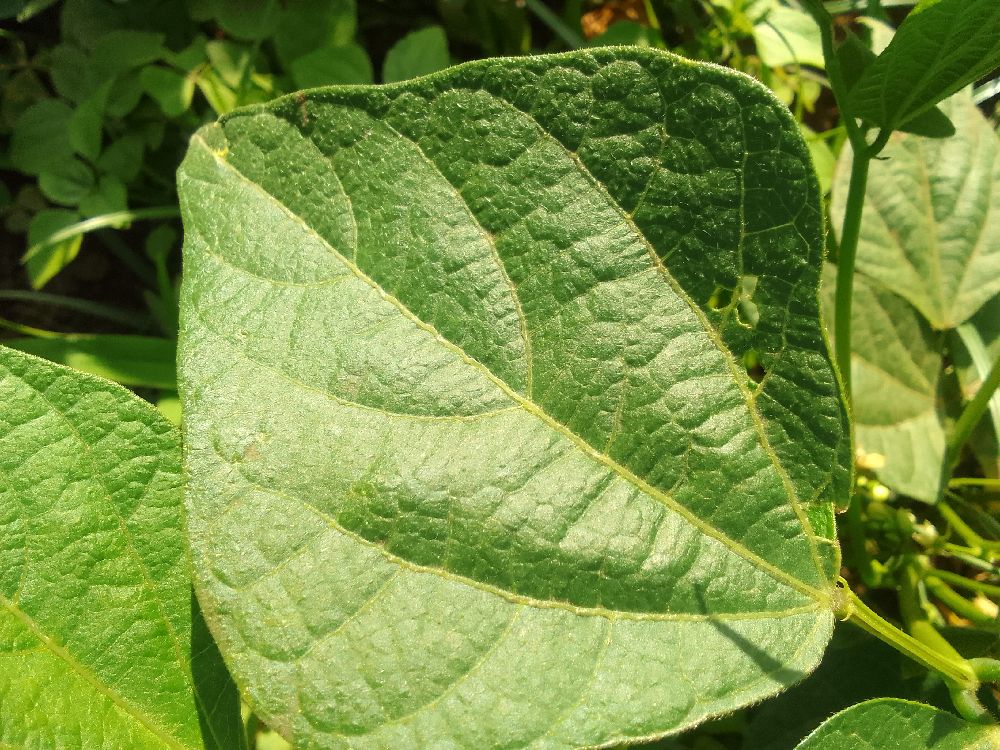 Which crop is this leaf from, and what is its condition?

common bean, healthy
